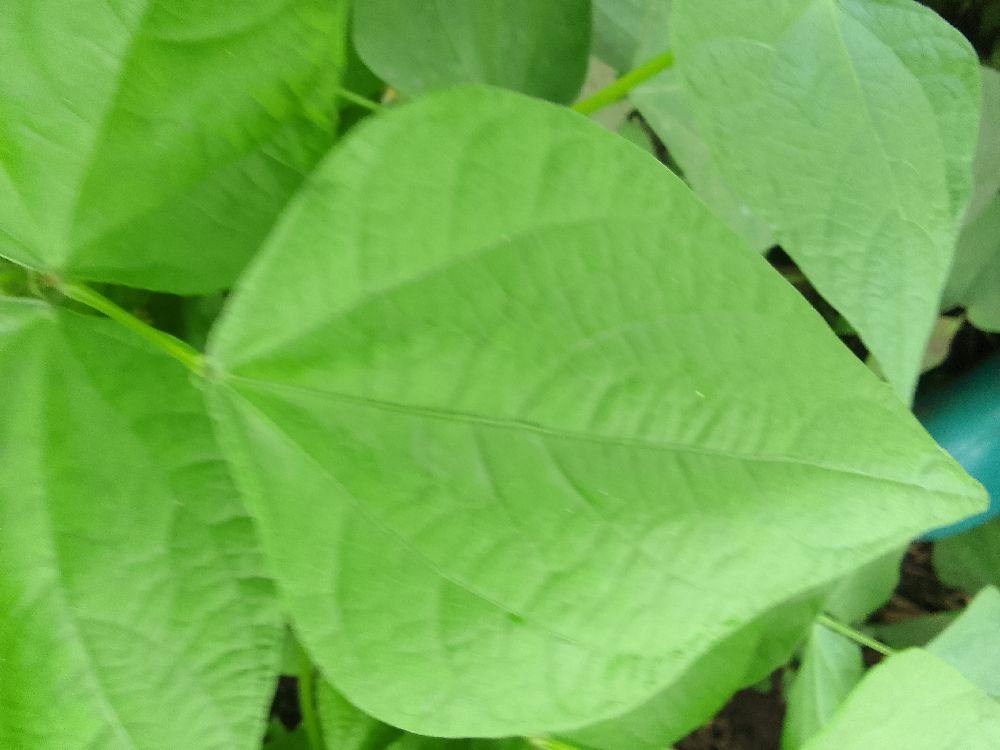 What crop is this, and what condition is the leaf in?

common bean, healthy
